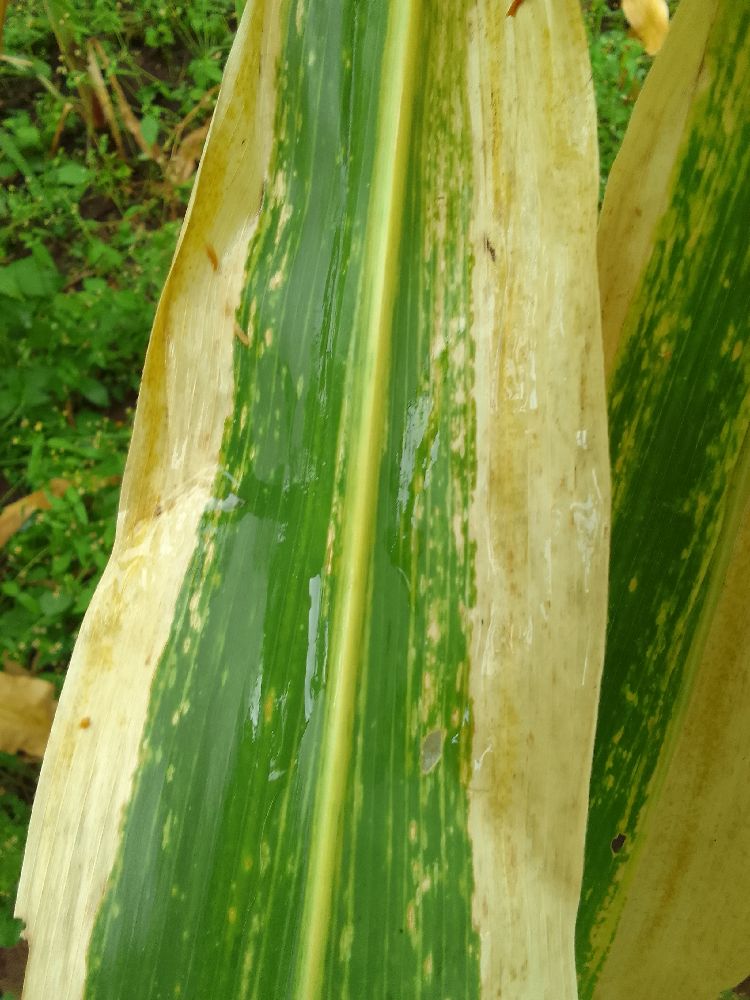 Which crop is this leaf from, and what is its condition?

maize, maize lethal necrosis
